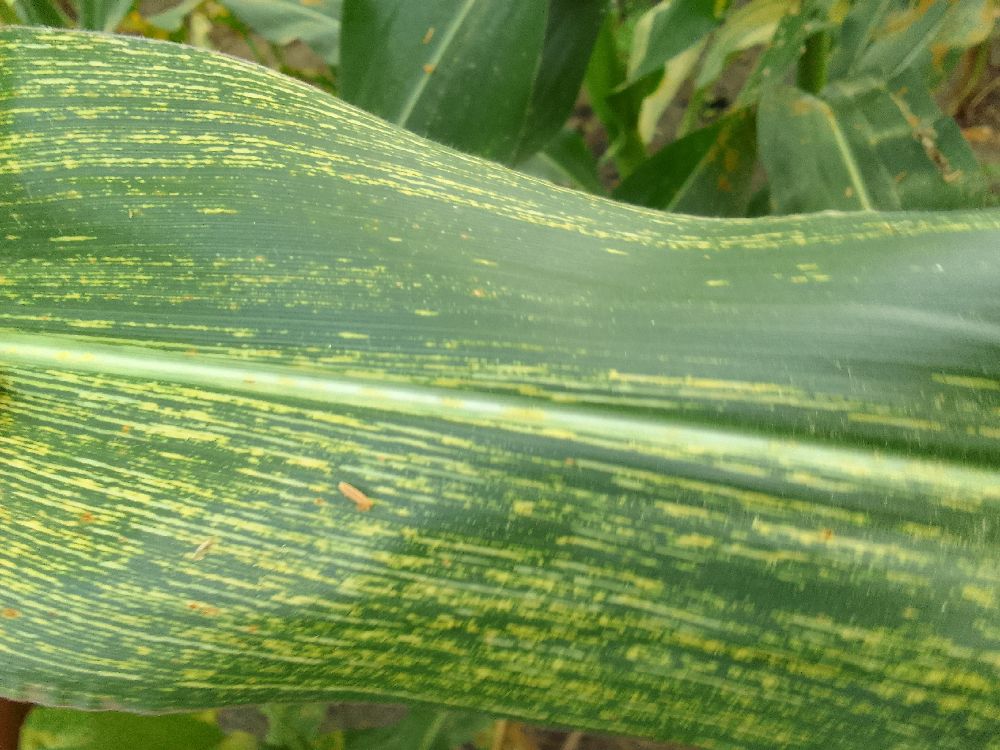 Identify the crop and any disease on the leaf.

maize, maize streak virus
